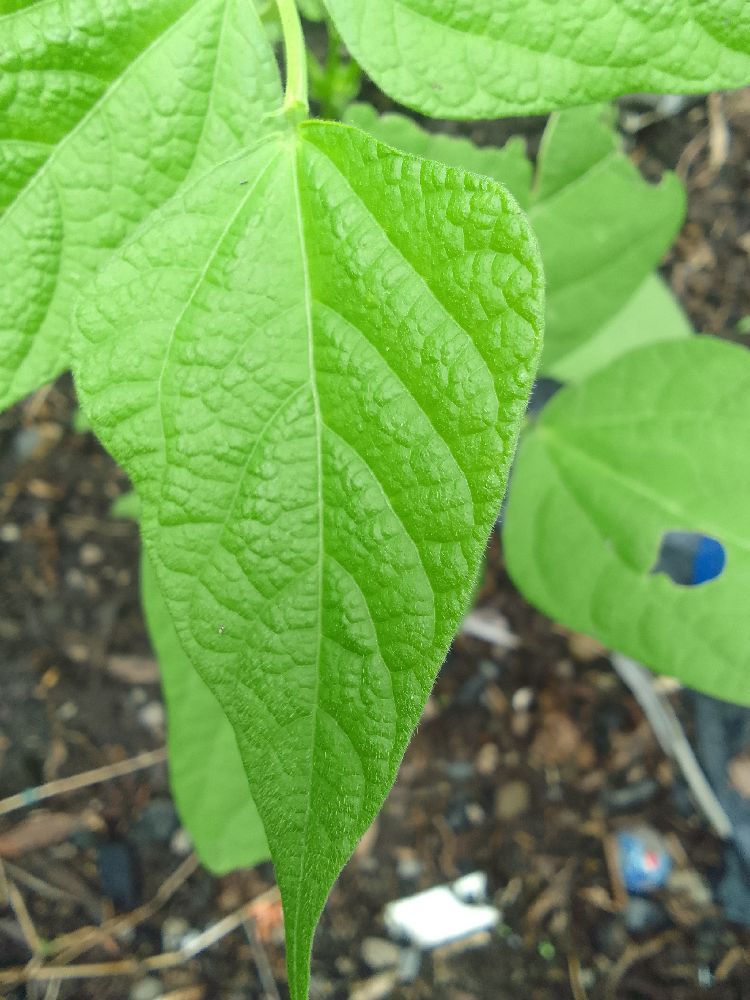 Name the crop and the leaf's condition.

common bean, healthy
